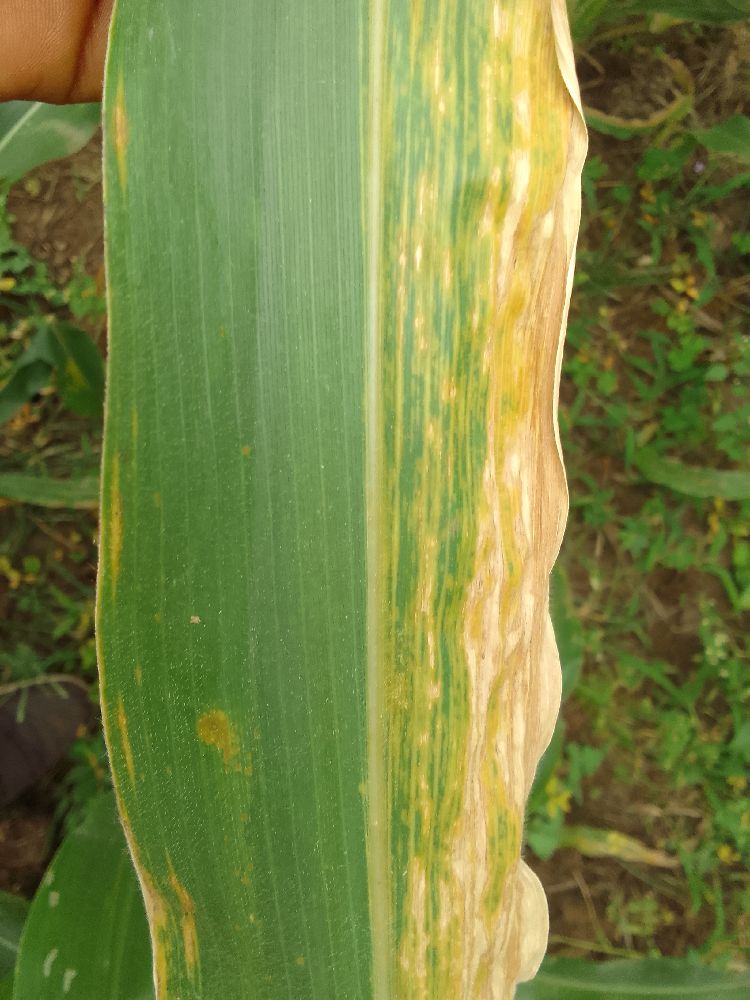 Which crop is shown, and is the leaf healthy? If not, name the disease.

maize, maize lethal necrosis
